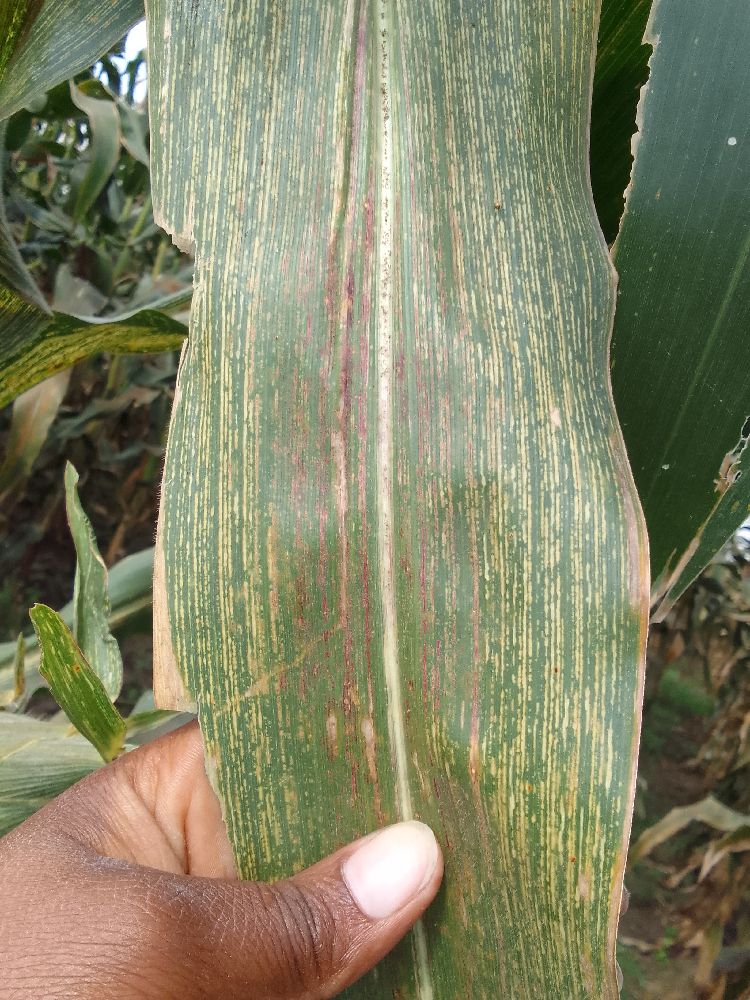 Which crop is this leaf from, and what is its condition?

maize, maize streak virus
